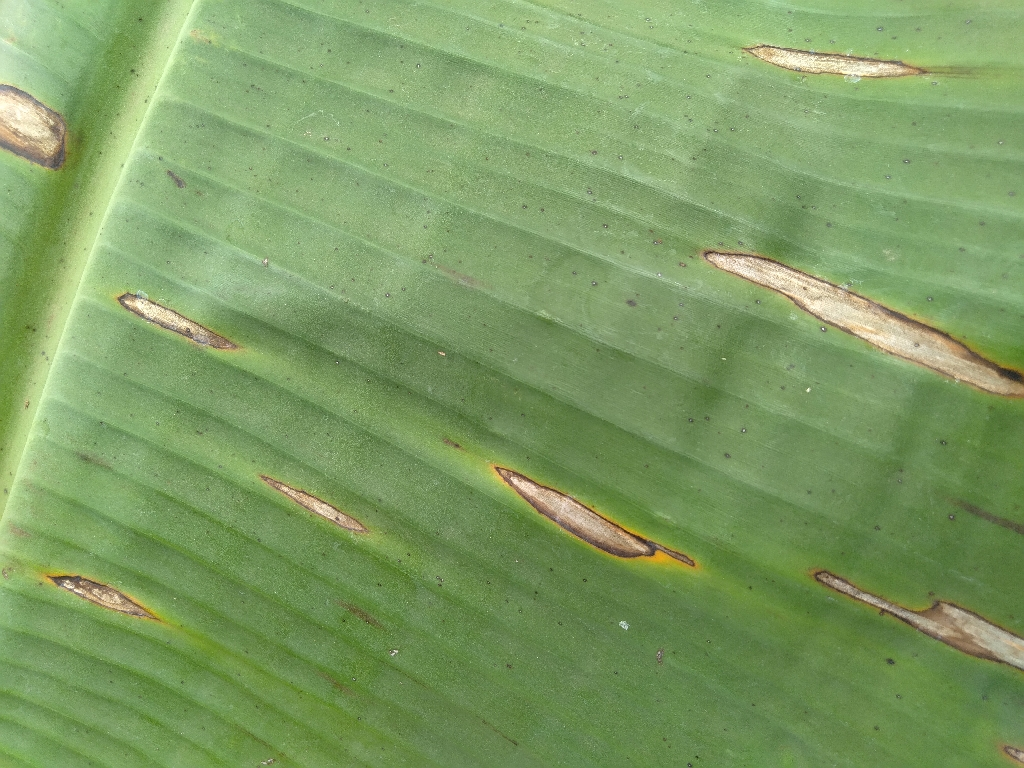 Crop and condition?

banana, black sigatoka
